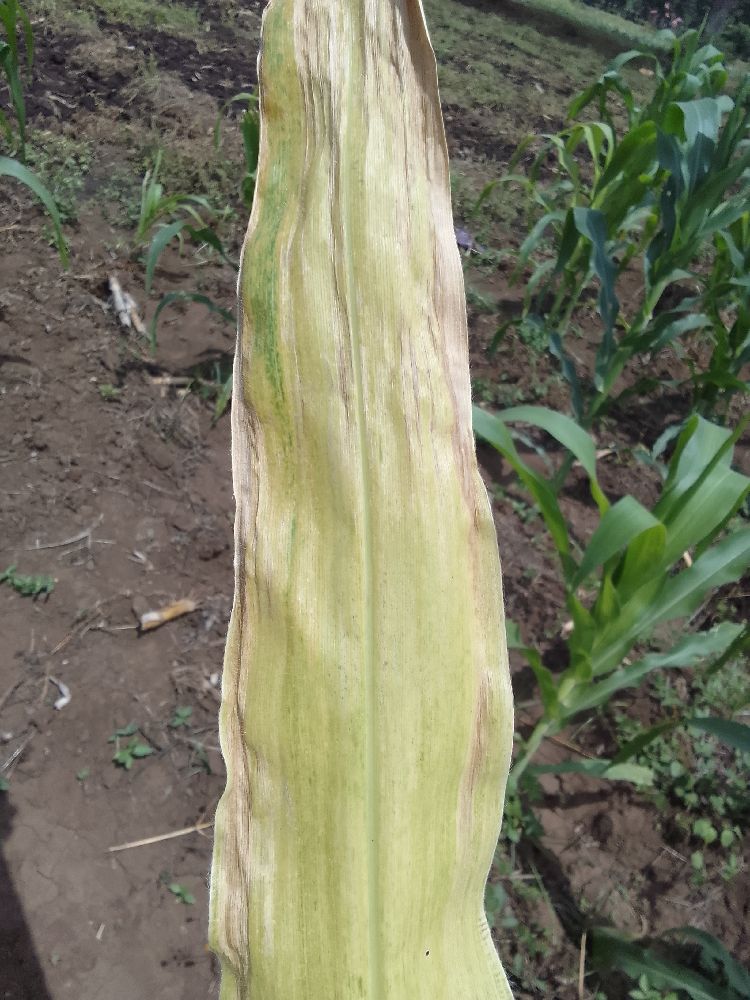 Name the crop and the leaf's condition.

maize, maize lethal necrosis
